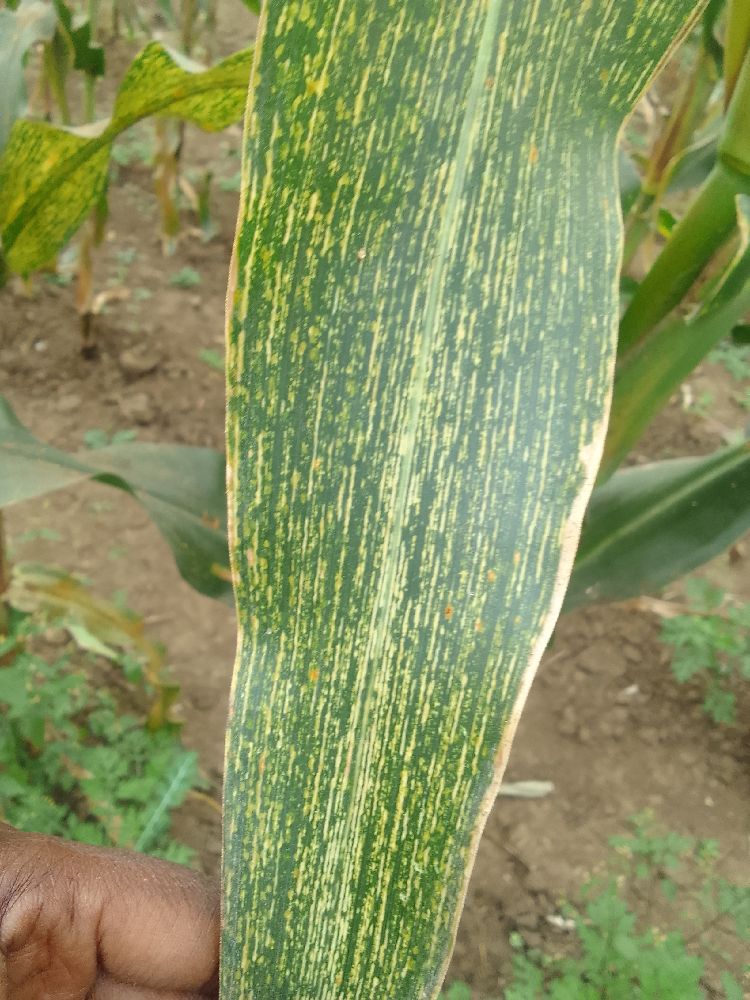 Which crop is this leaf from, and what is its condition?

maize, maize streak virus
